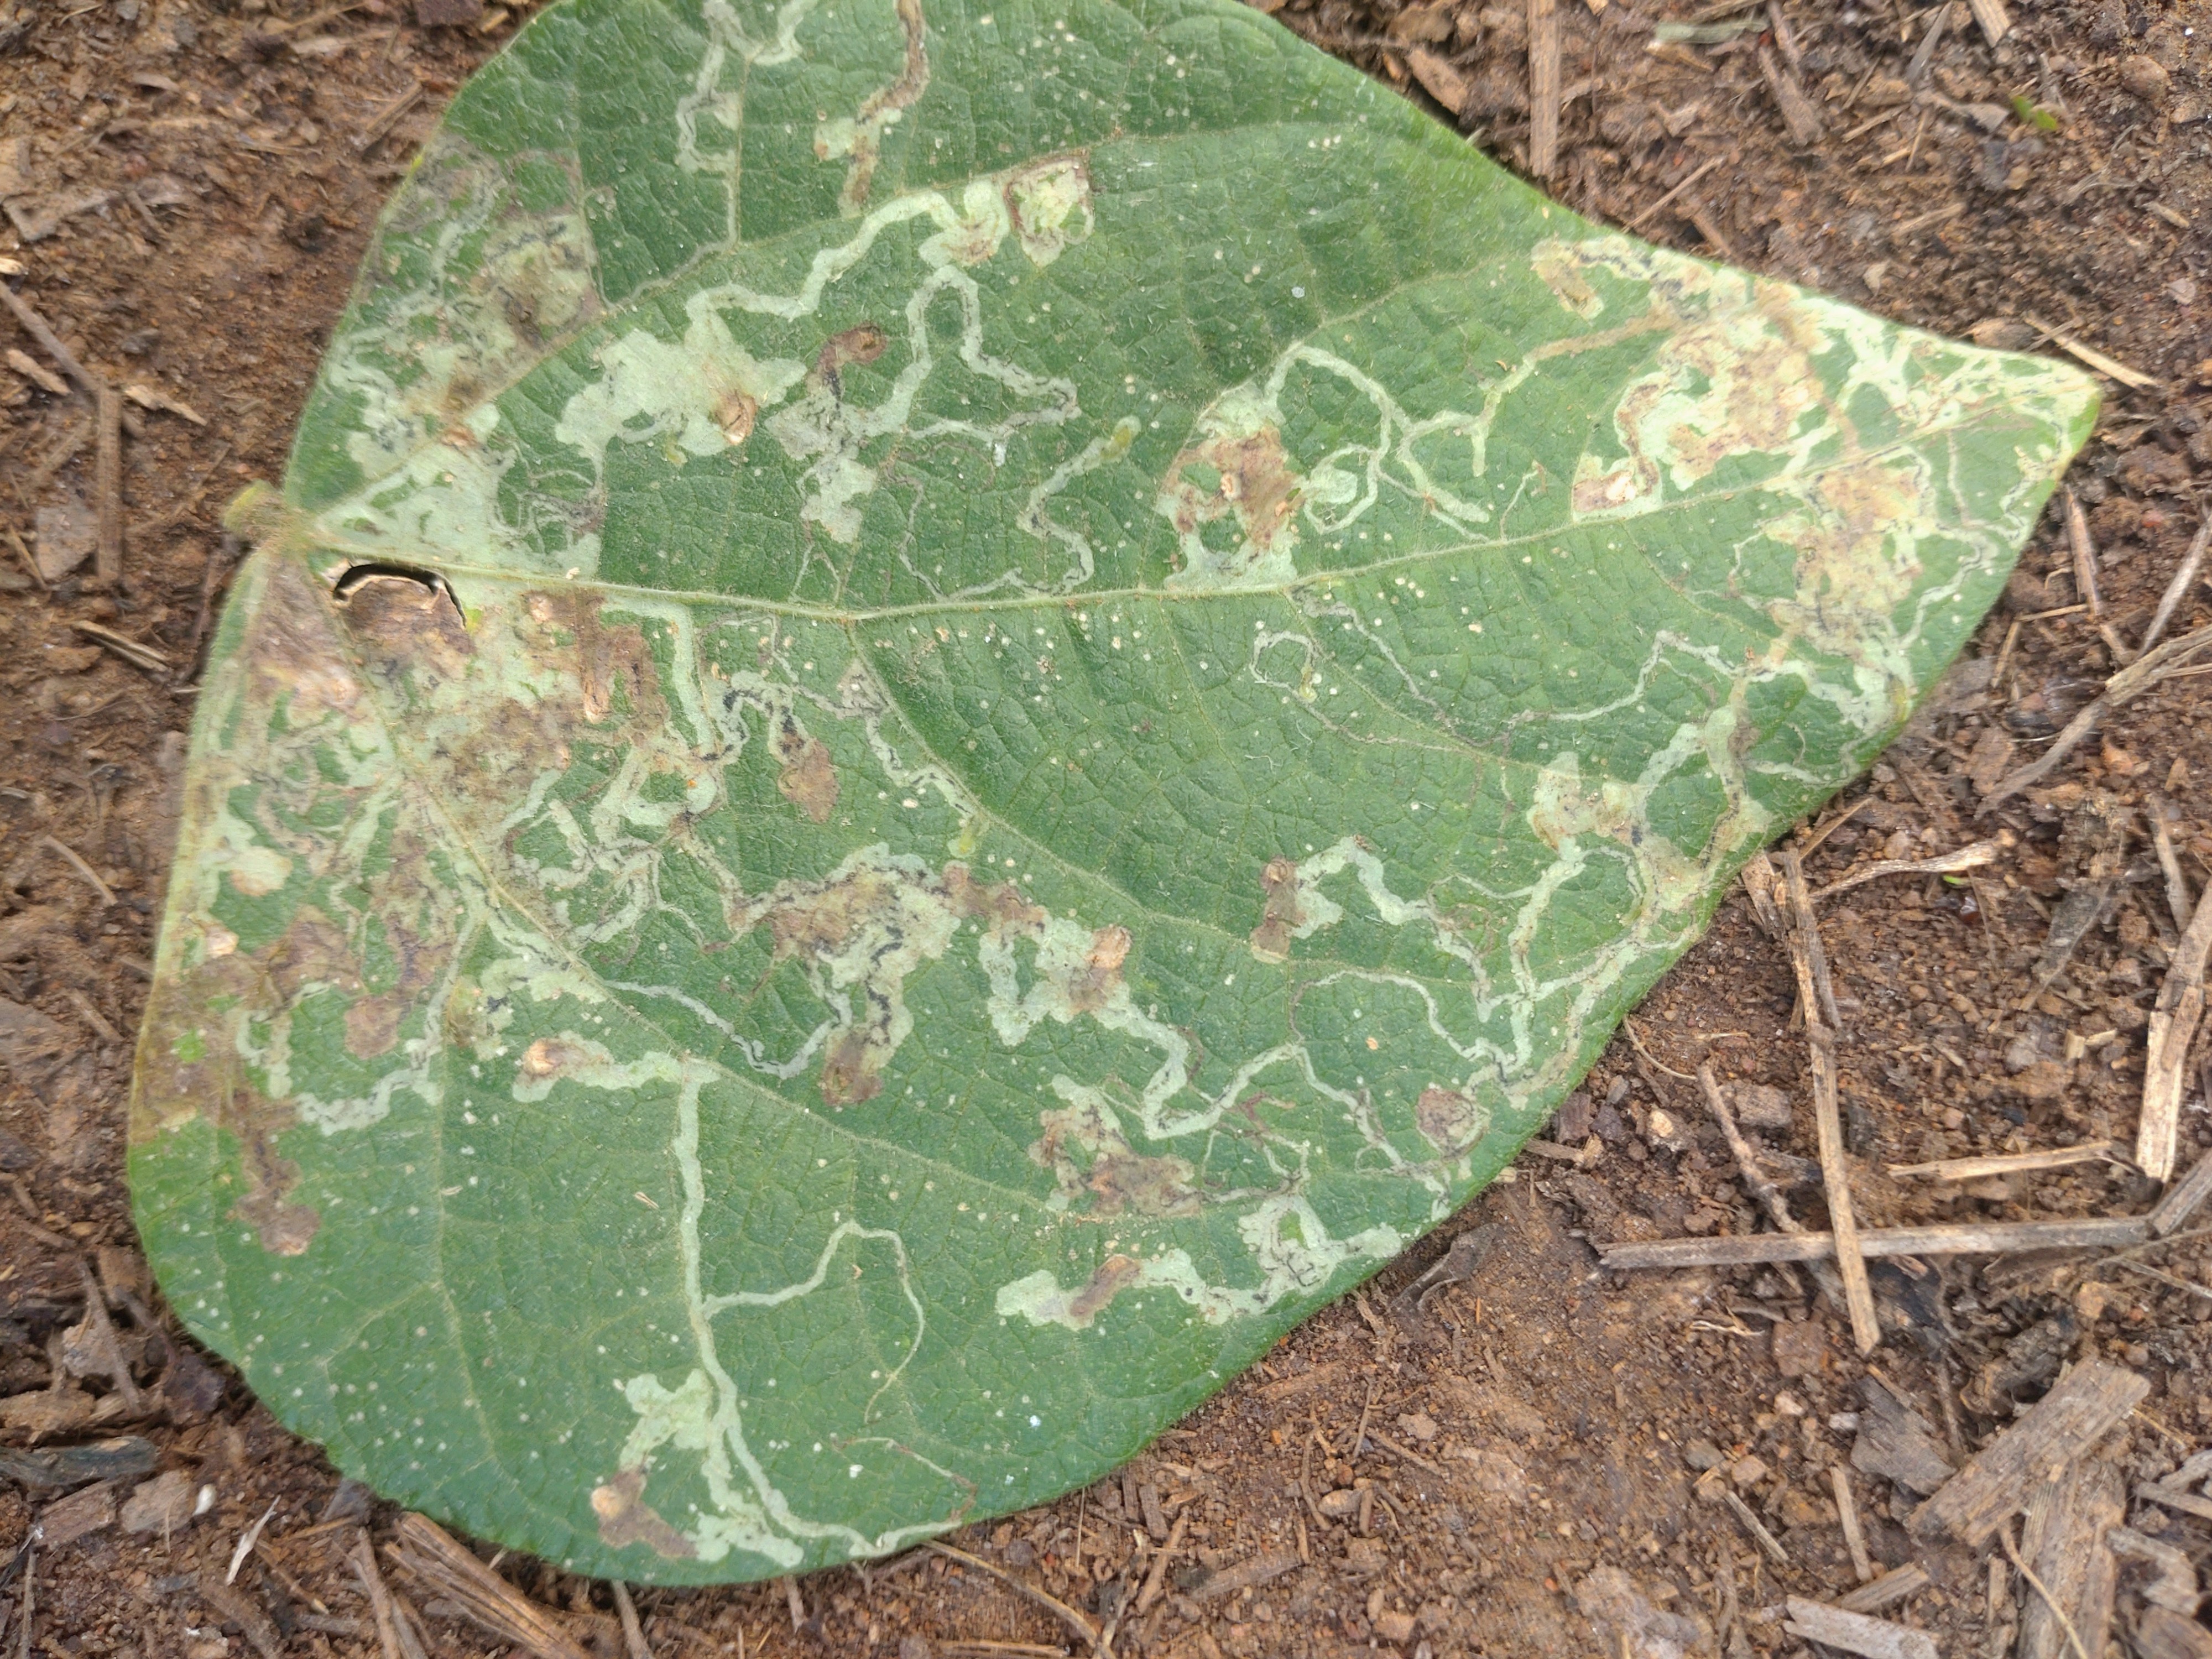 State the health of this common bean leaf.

anthracnose
